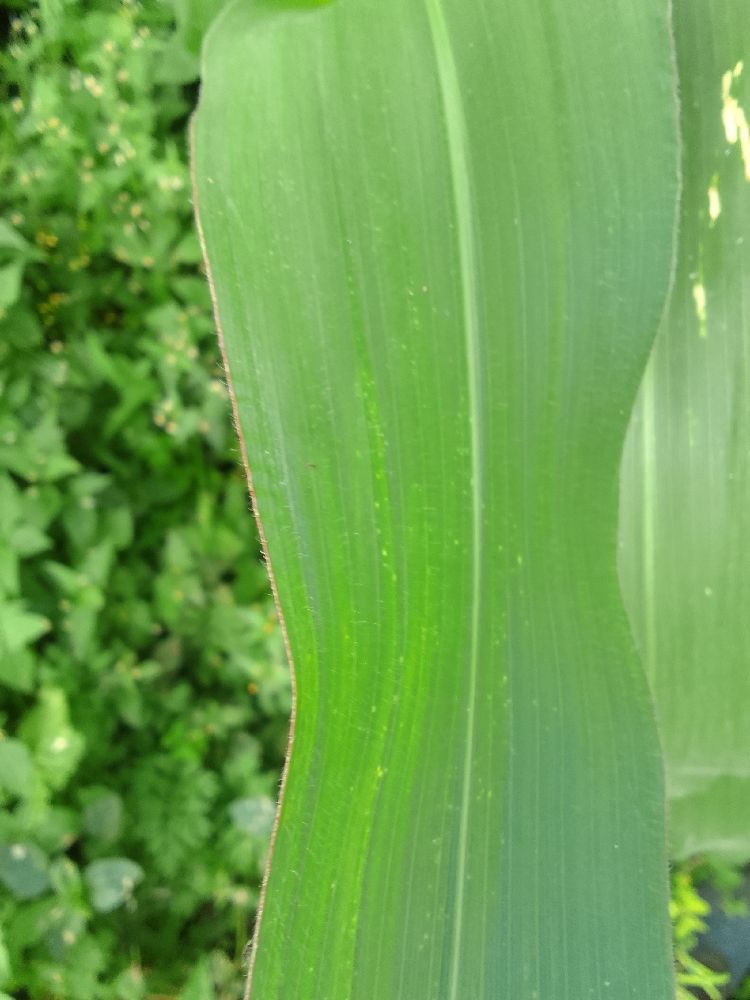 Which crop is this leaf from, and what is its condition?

maize, healthy
